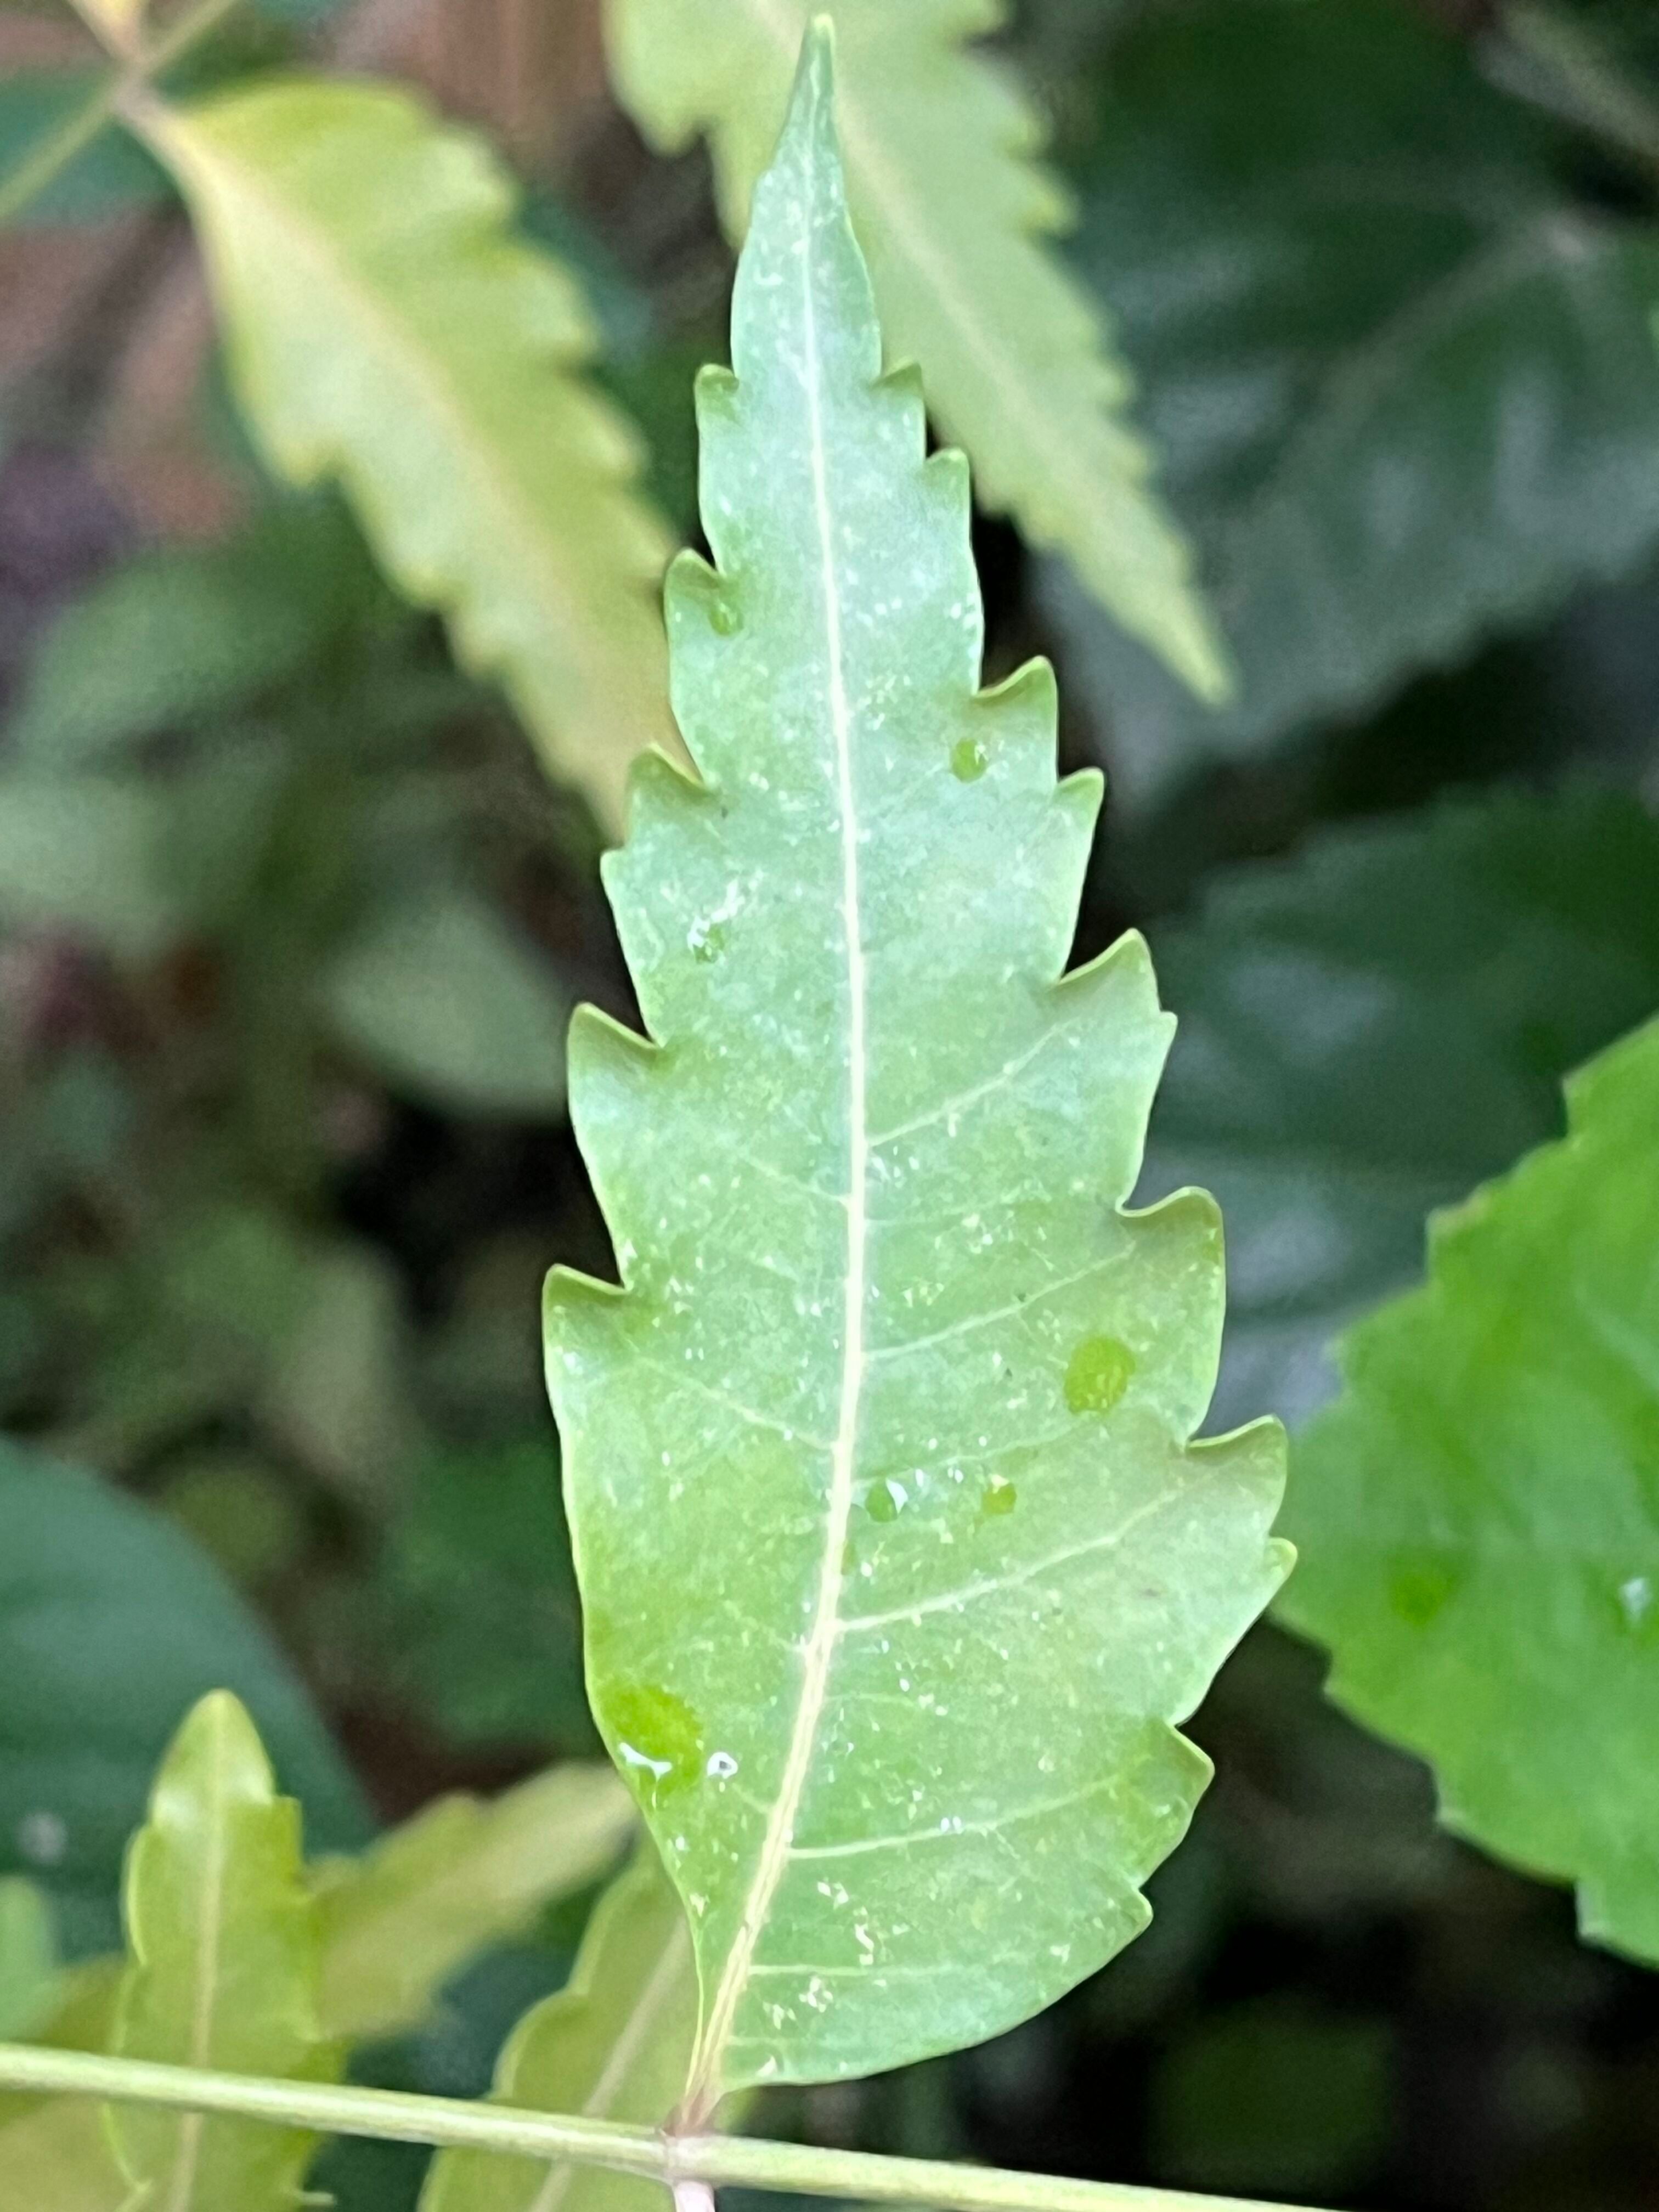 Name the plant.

neem
